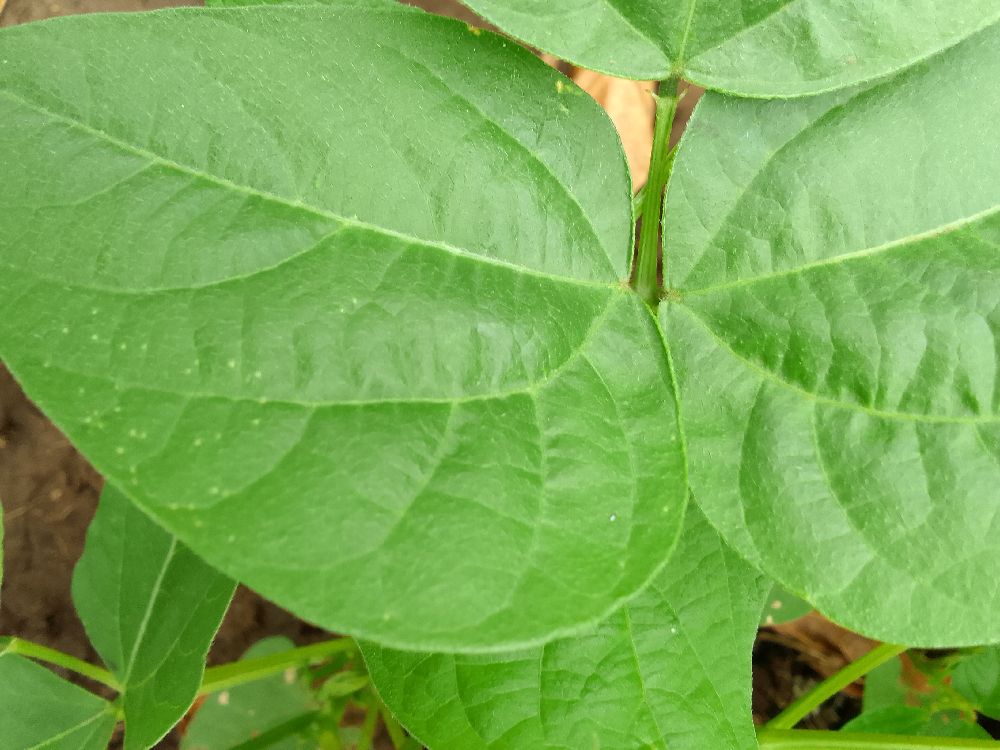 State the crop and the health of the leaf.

common bean, healthy
